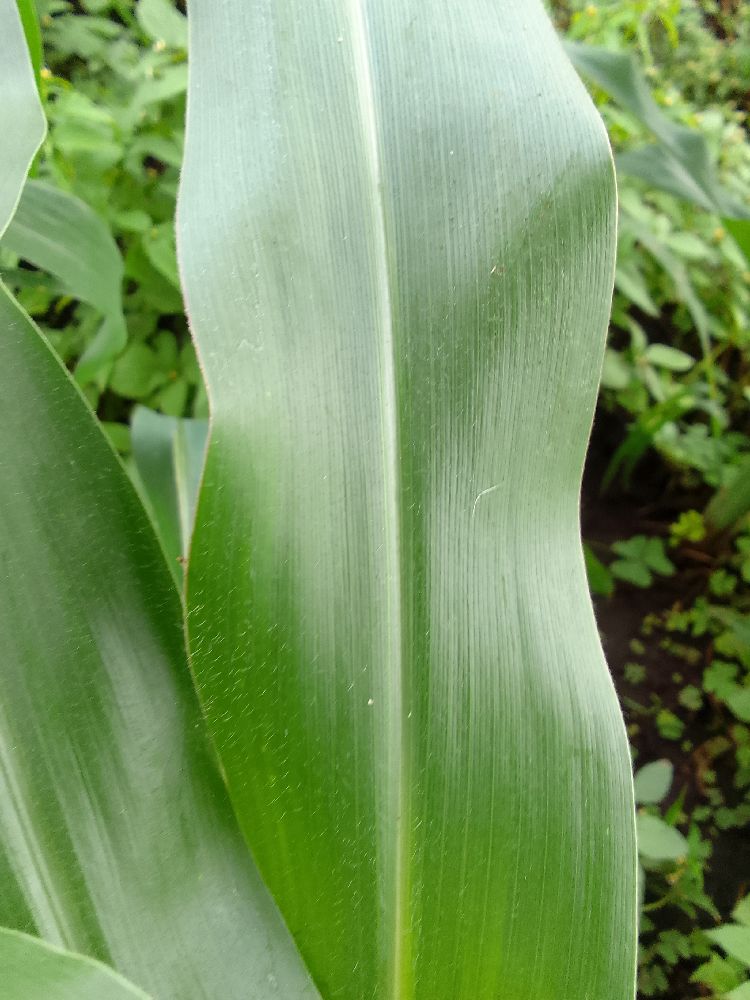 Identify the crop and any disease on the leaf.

maize, healthy
